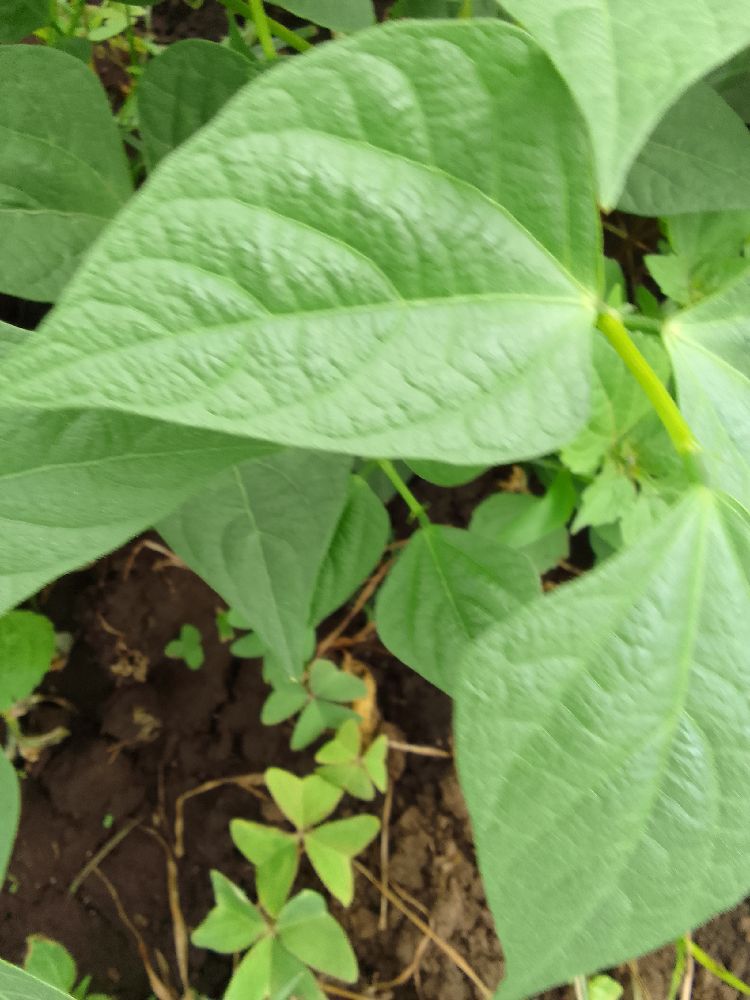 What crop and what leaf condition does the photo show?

common bean, healthy
